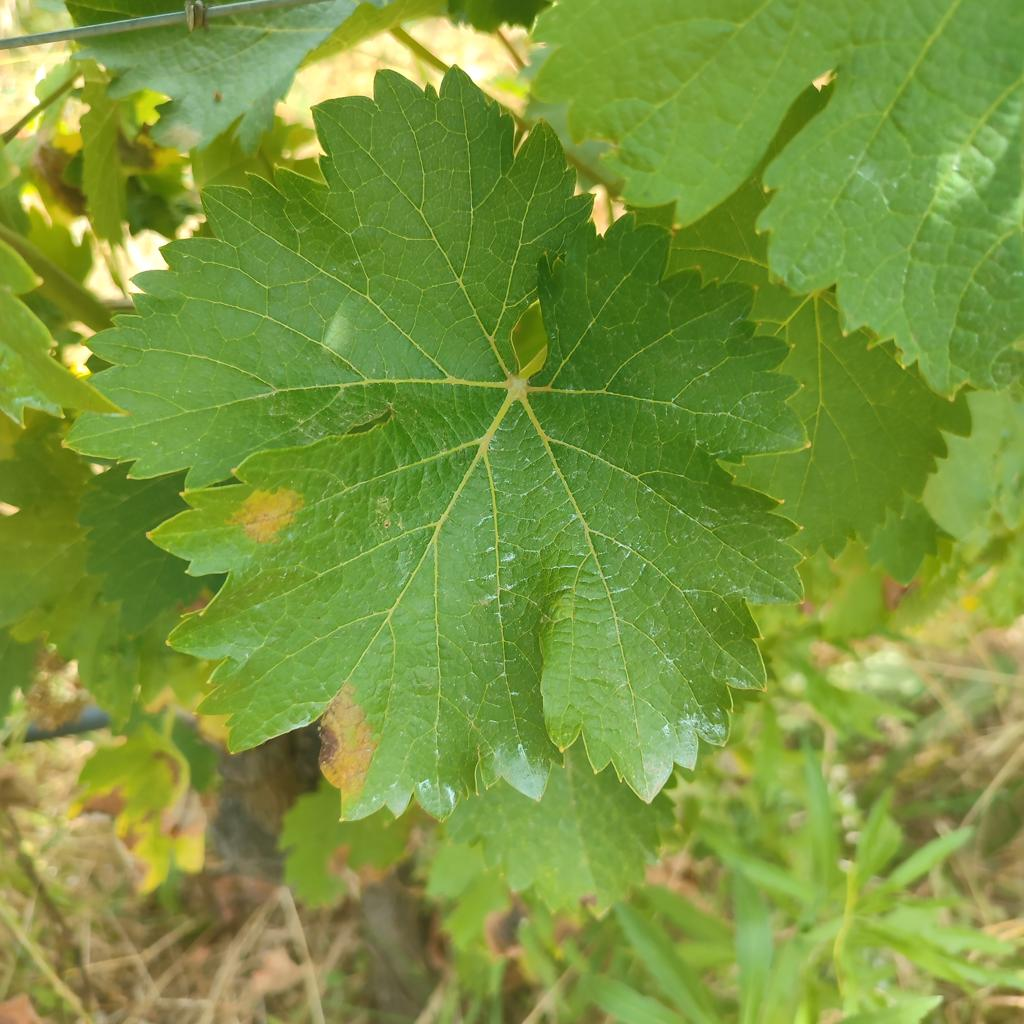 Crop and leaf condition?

grapevine, downy mildew
